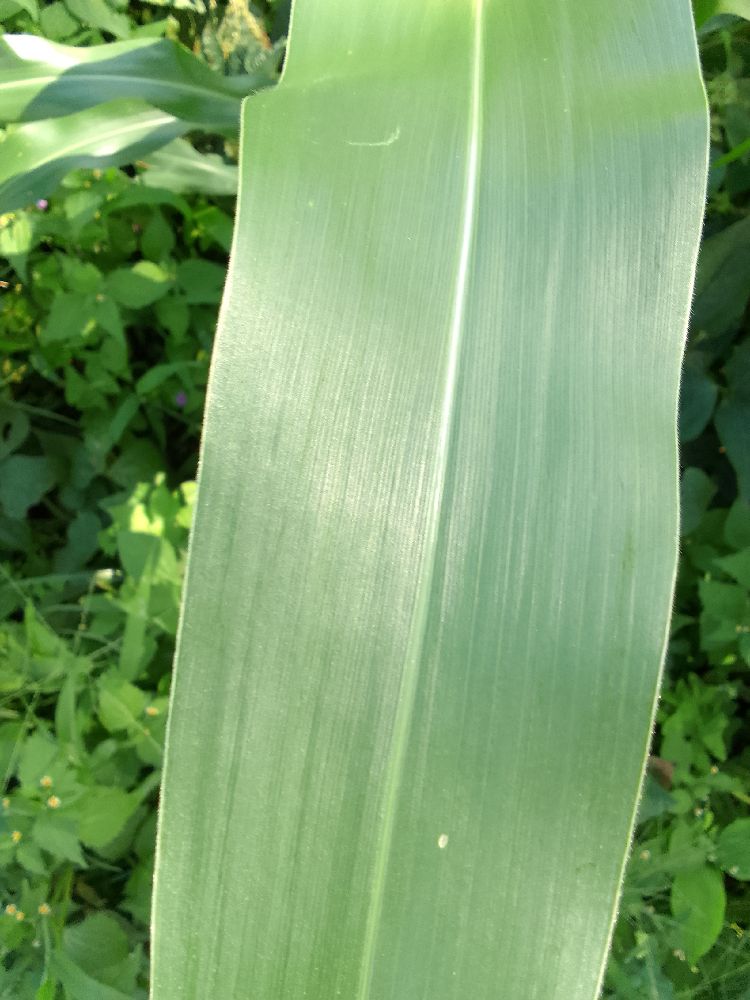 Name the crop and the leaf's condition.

maize, healthy
